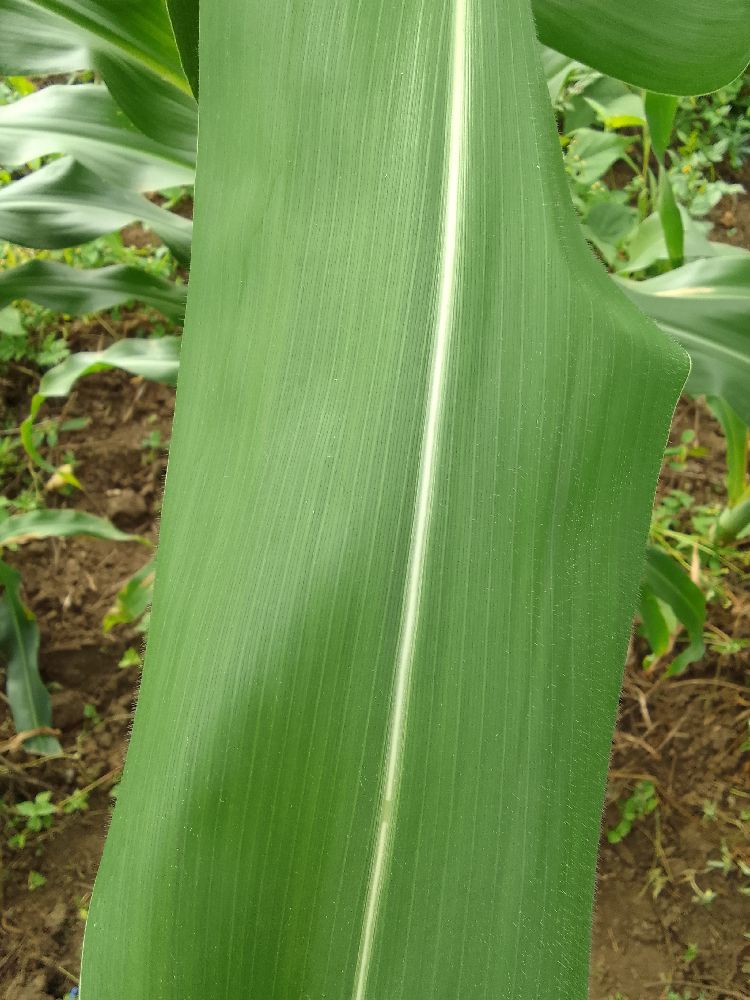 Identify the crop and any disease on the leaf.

maize, healthy
